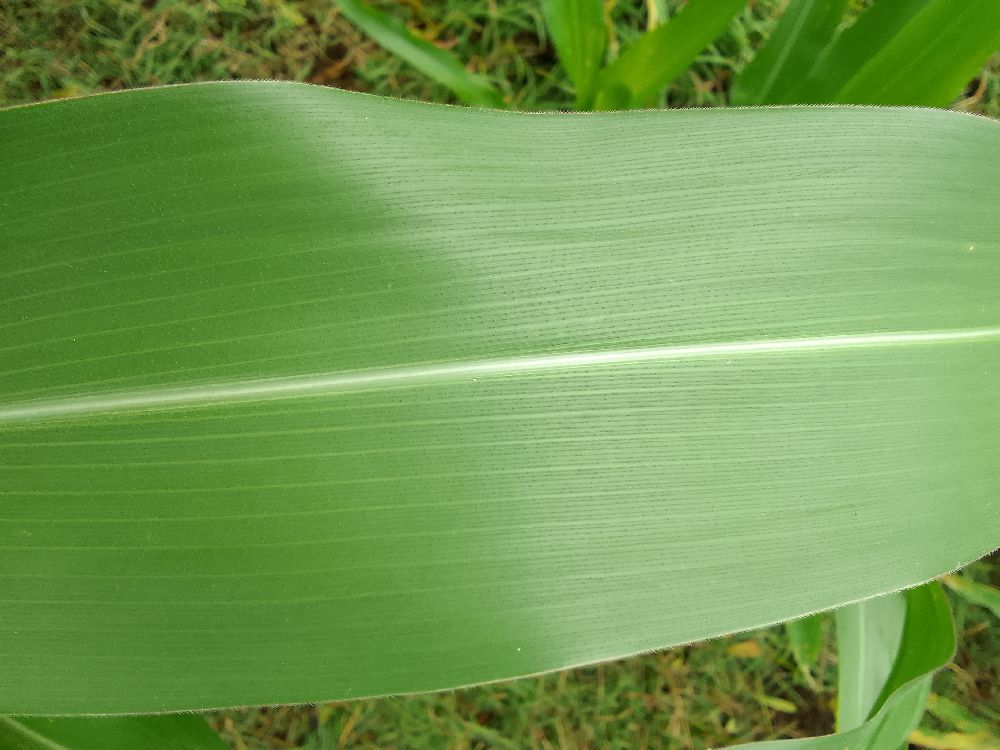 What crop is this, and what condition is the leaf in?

maize, healthy
